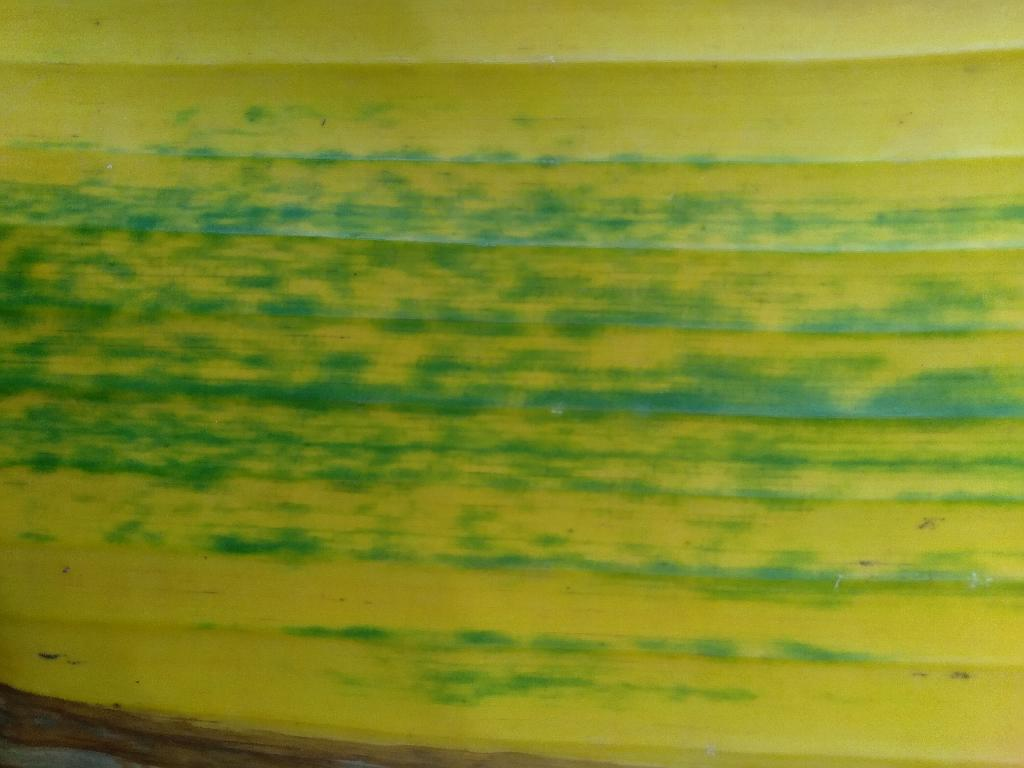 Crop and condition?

banana, fusarium wilt race 1
